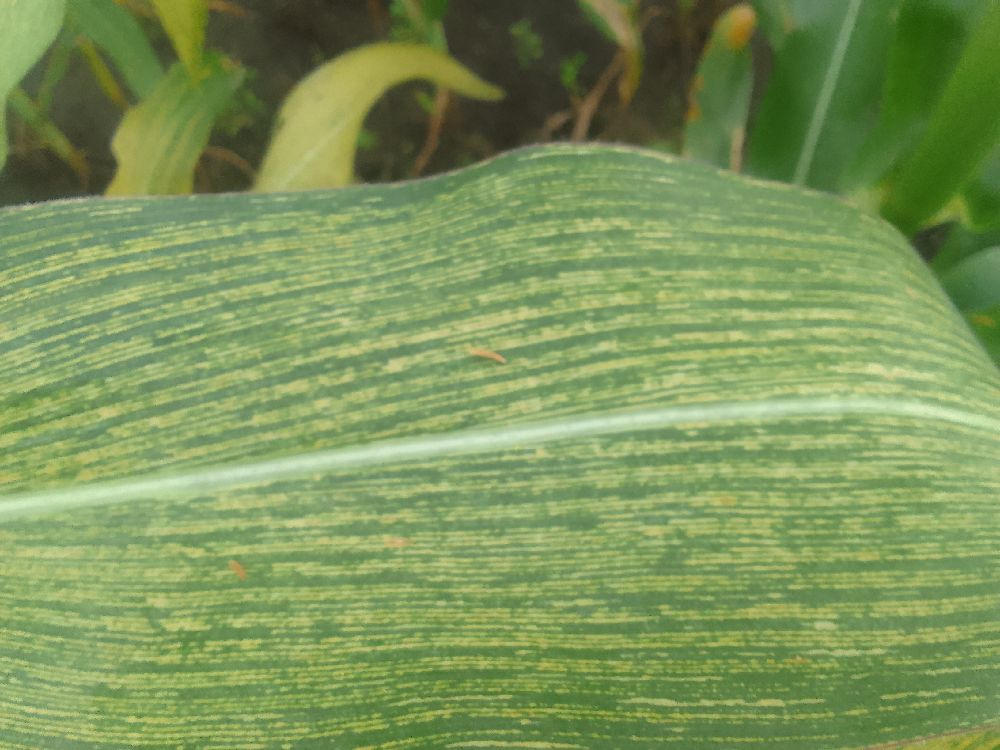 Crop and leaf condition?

maize, maize streak virus
